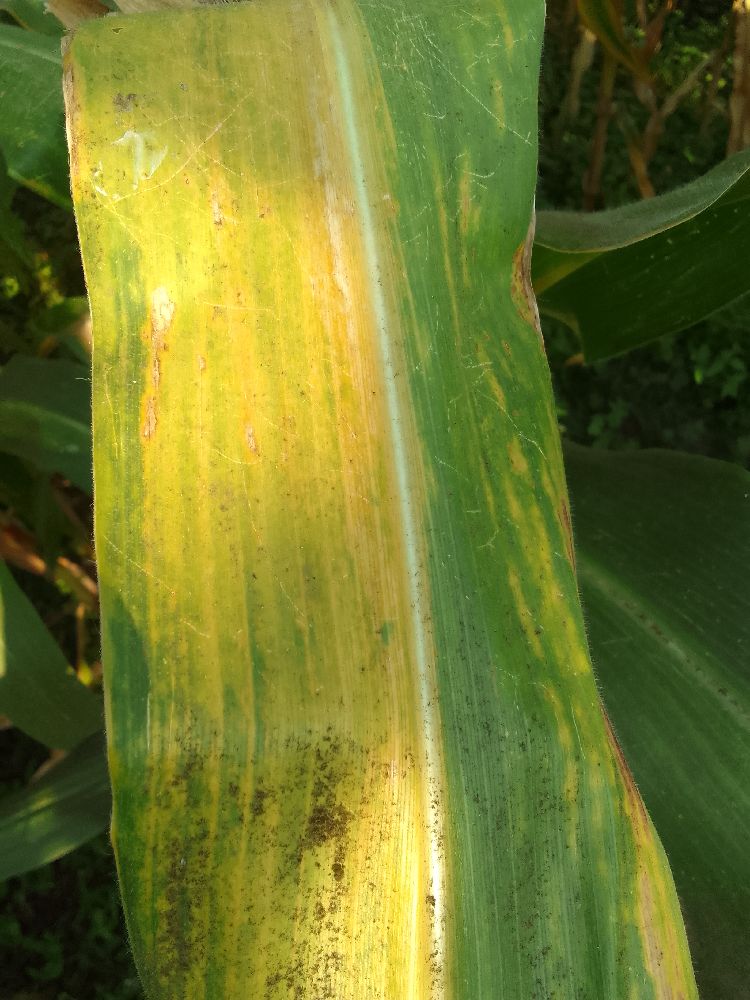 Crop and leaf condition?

maize, maize lethal necrosis
